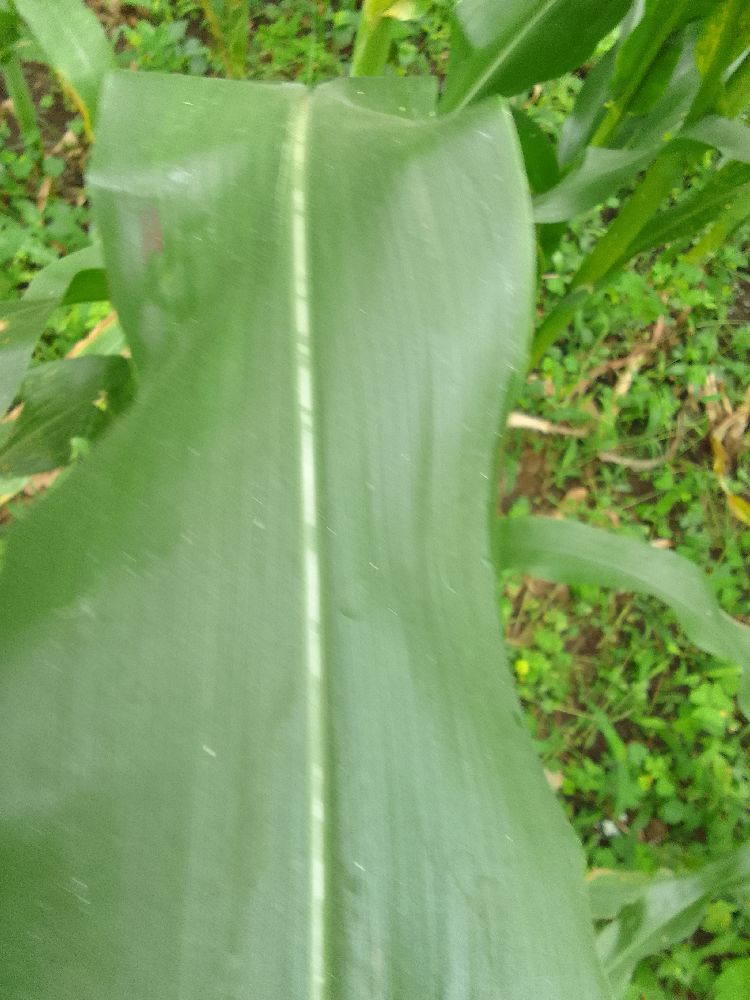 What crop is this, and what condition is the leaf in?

maize, healthy
